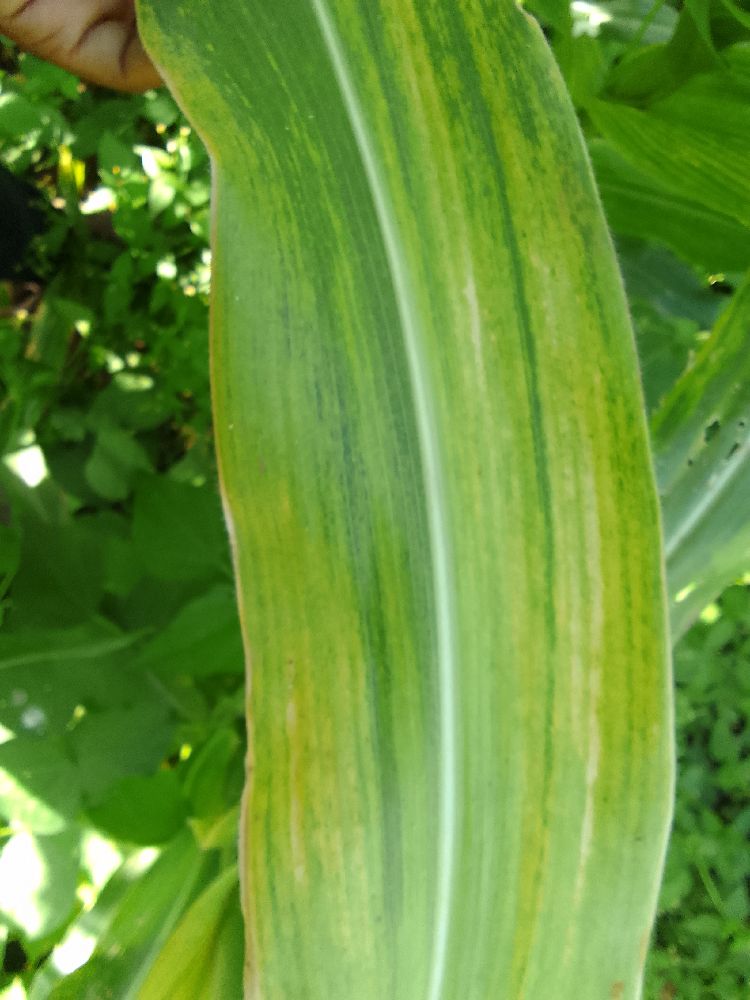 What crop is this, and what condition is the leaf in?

maize, maize lethal necrosis
